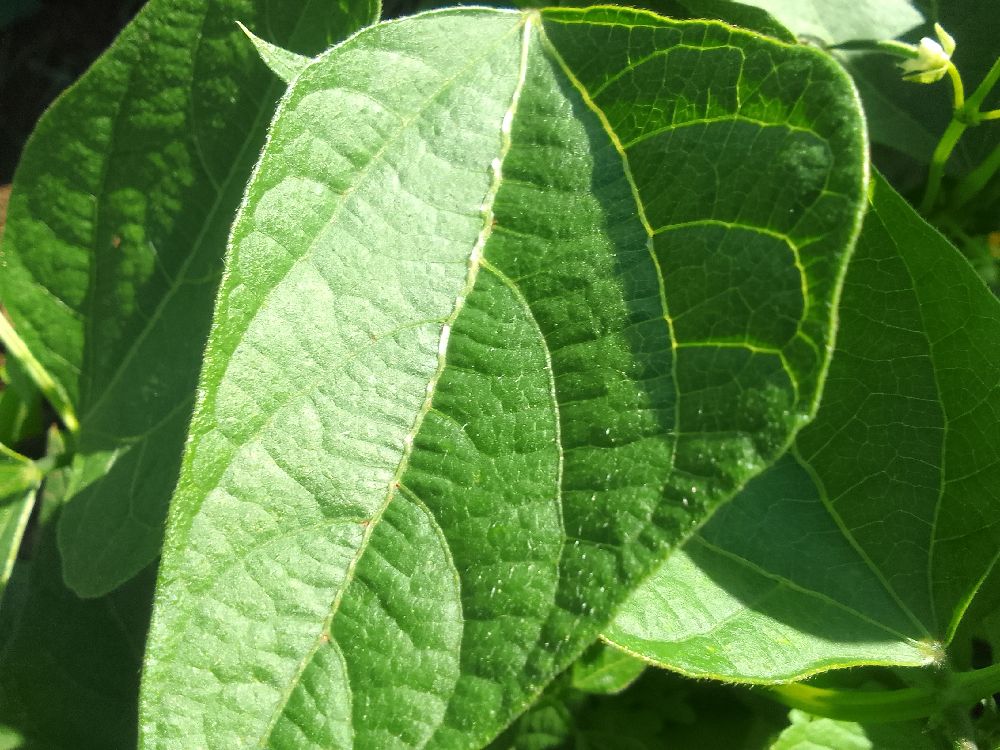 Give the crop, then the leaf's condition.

common bean, healthy
